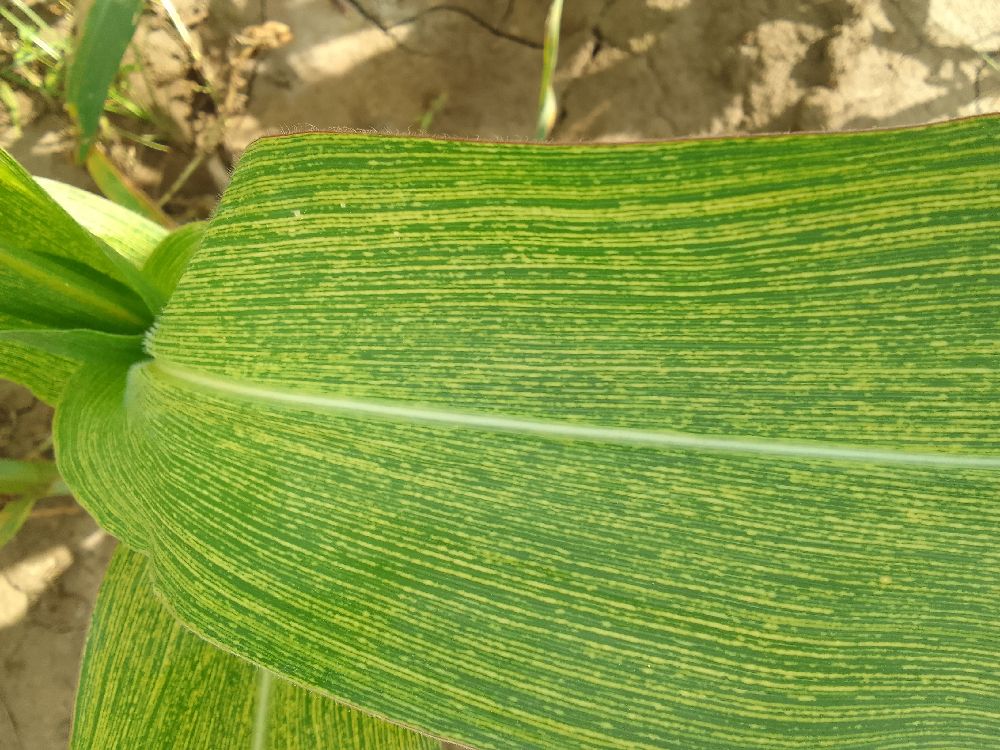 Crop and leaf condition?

maize, maize streak virus
